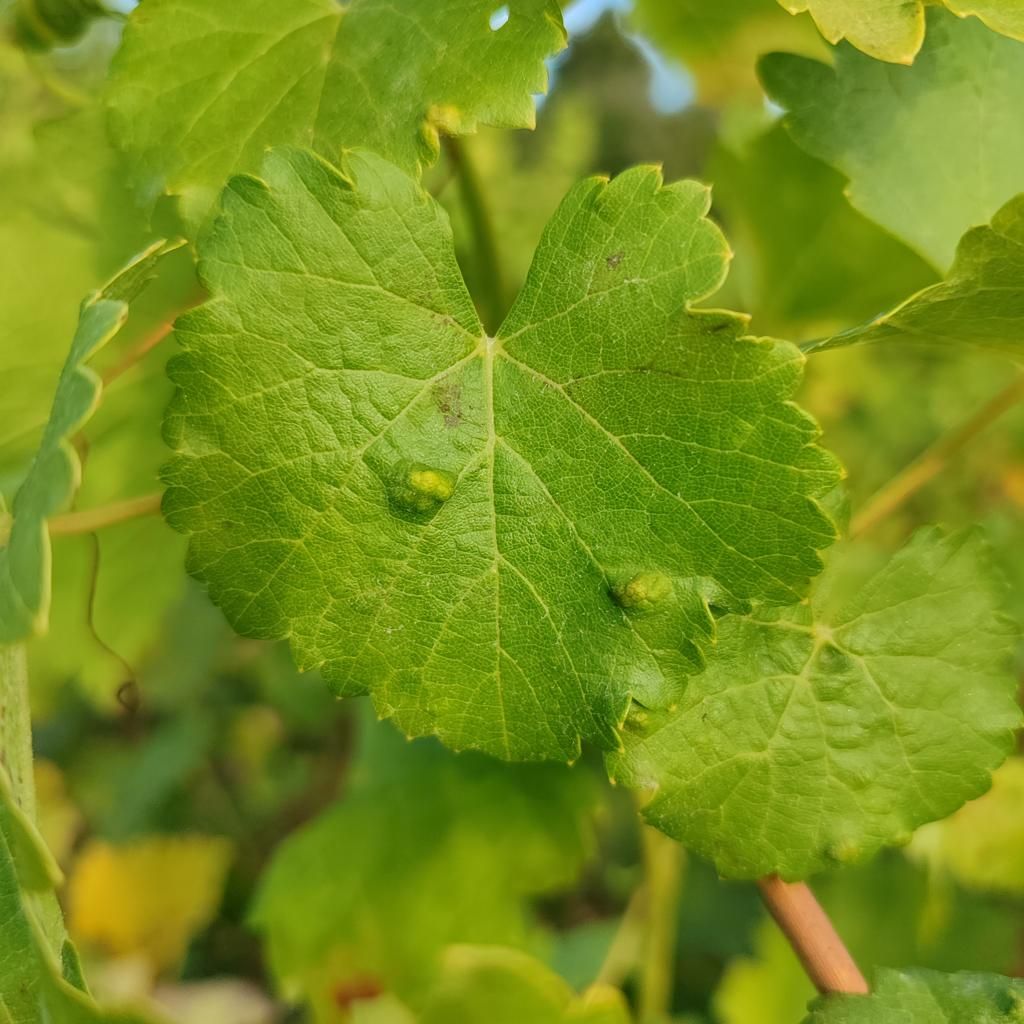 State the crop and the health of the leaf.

grapevine, erineum mite
